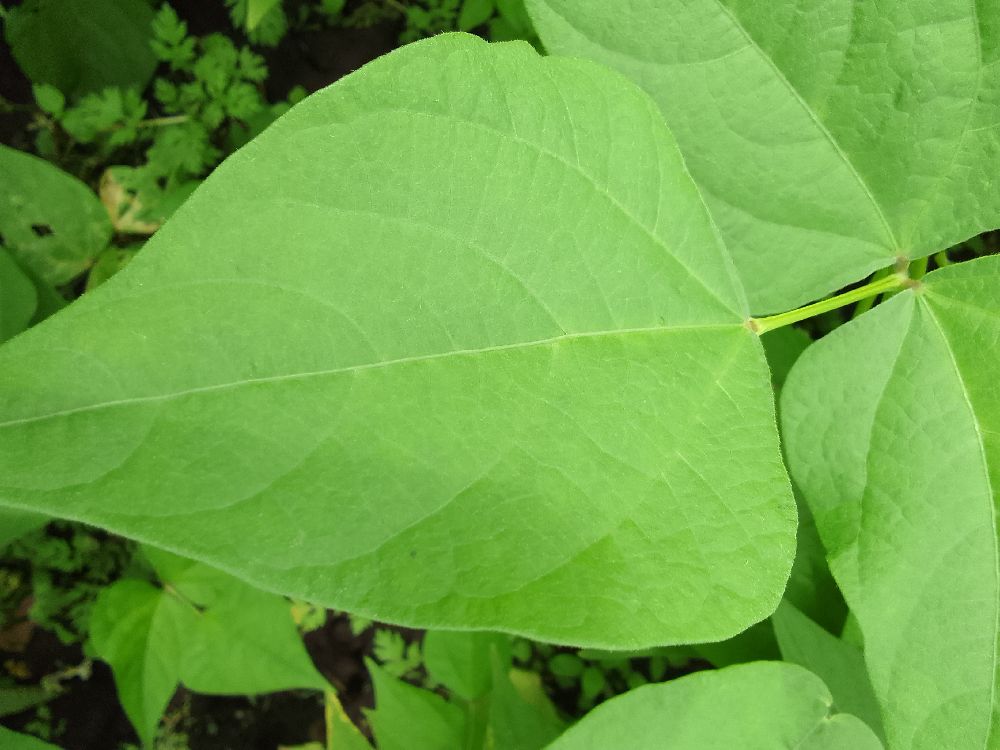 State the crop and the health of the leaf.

common bean, healthy
